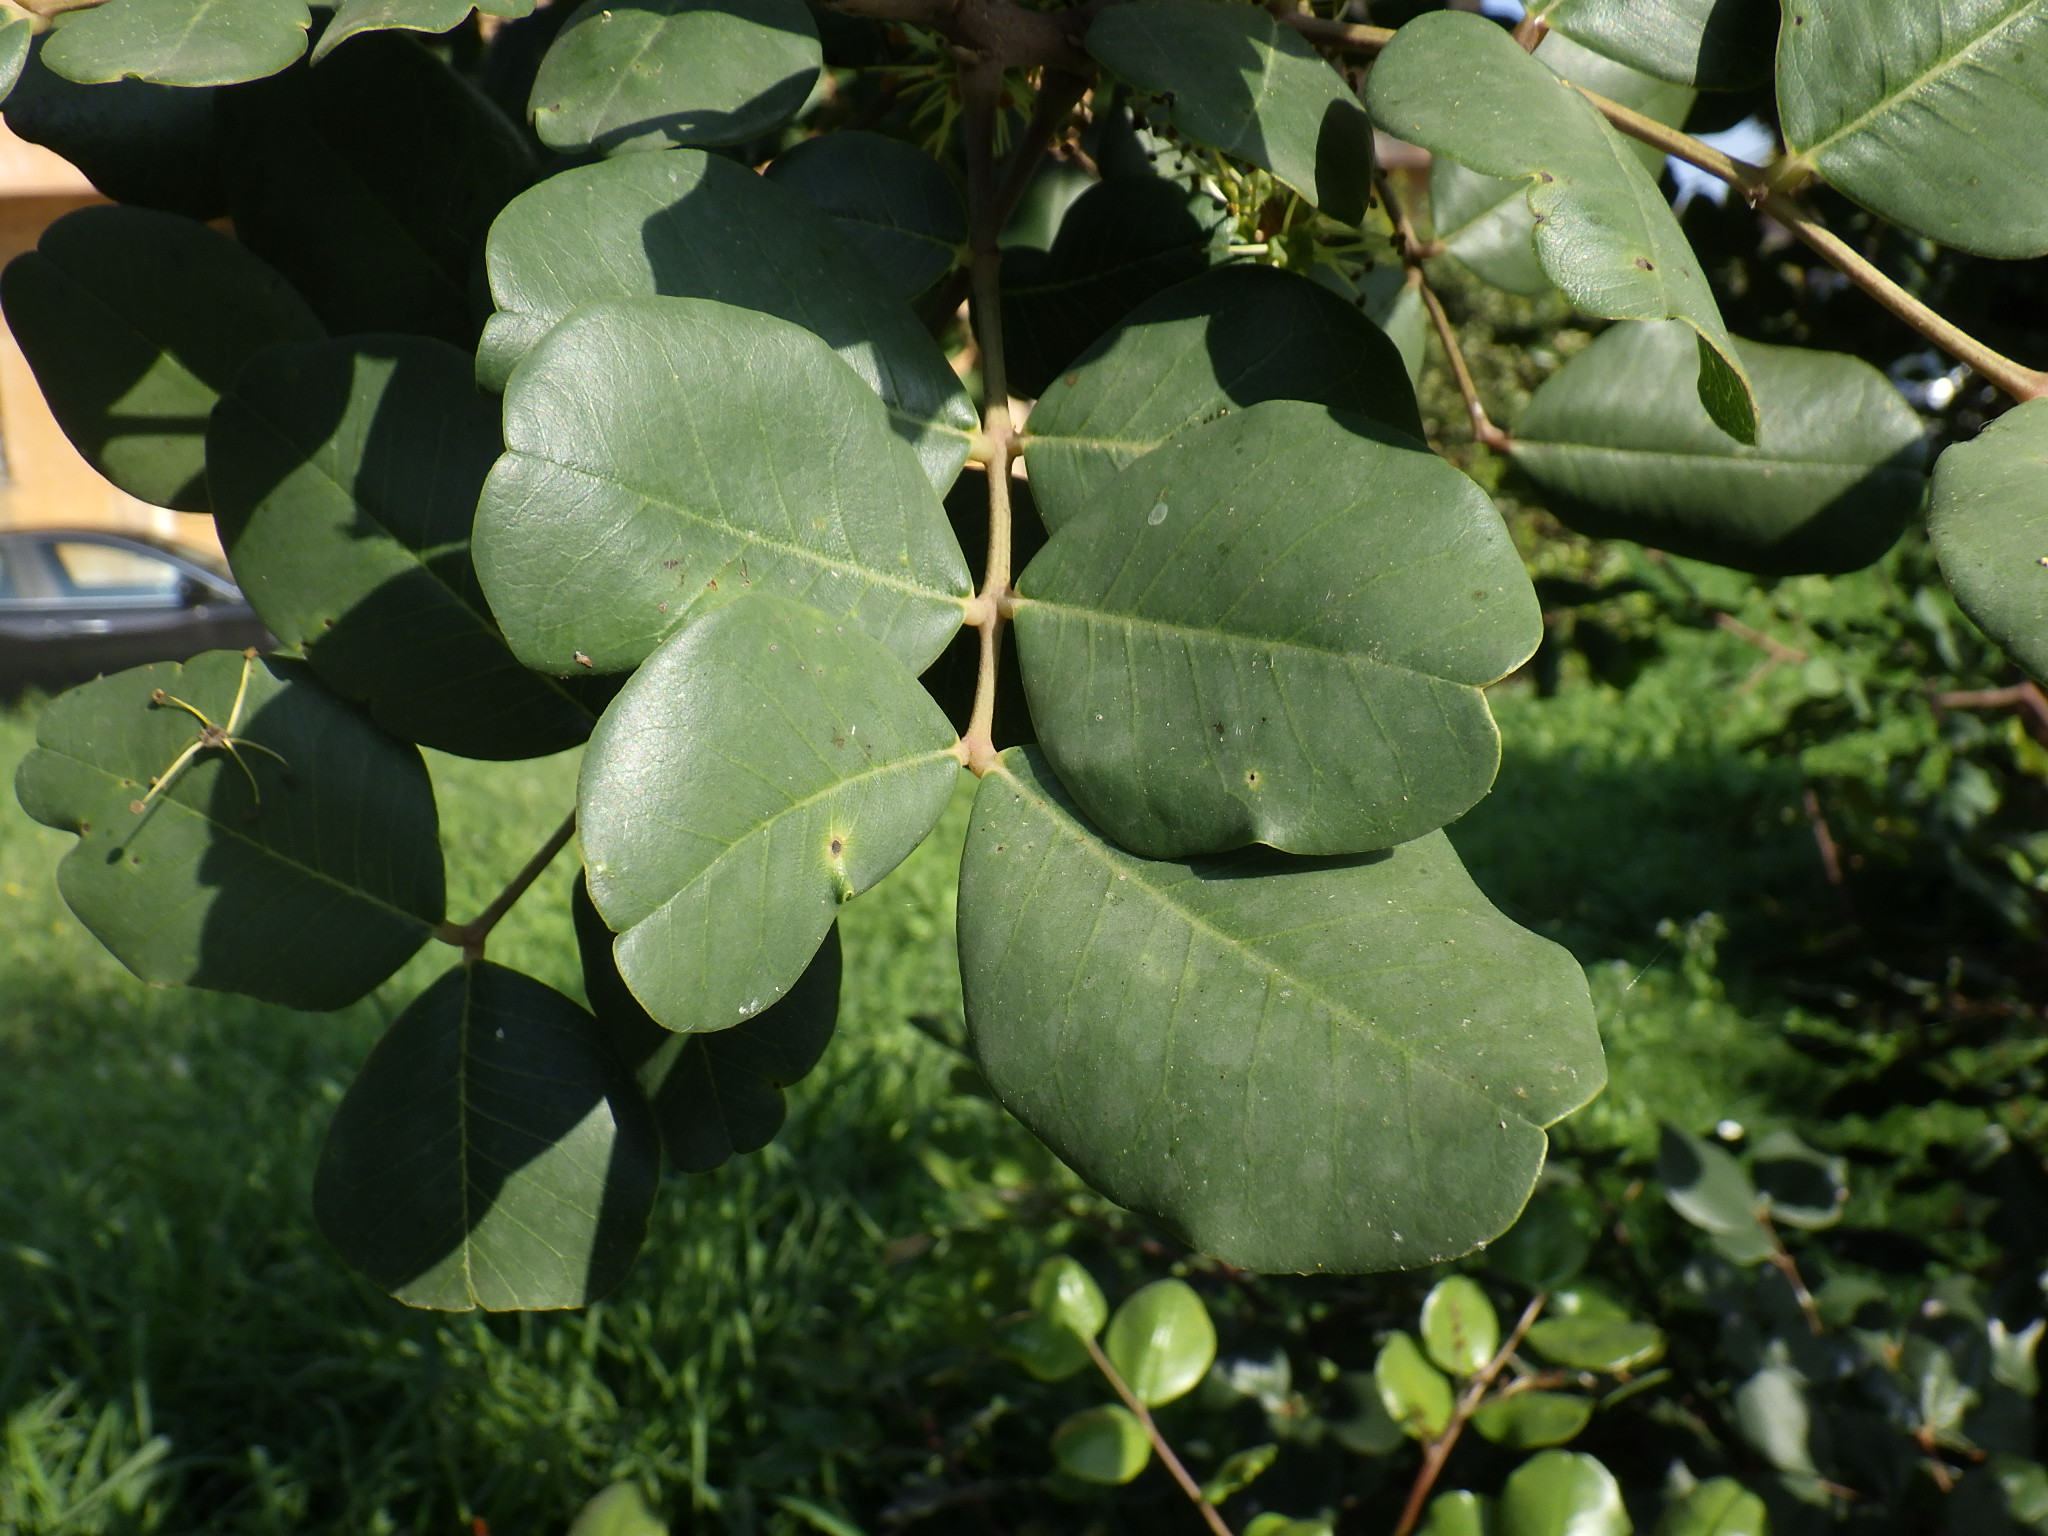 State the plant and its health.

carob, healthy
